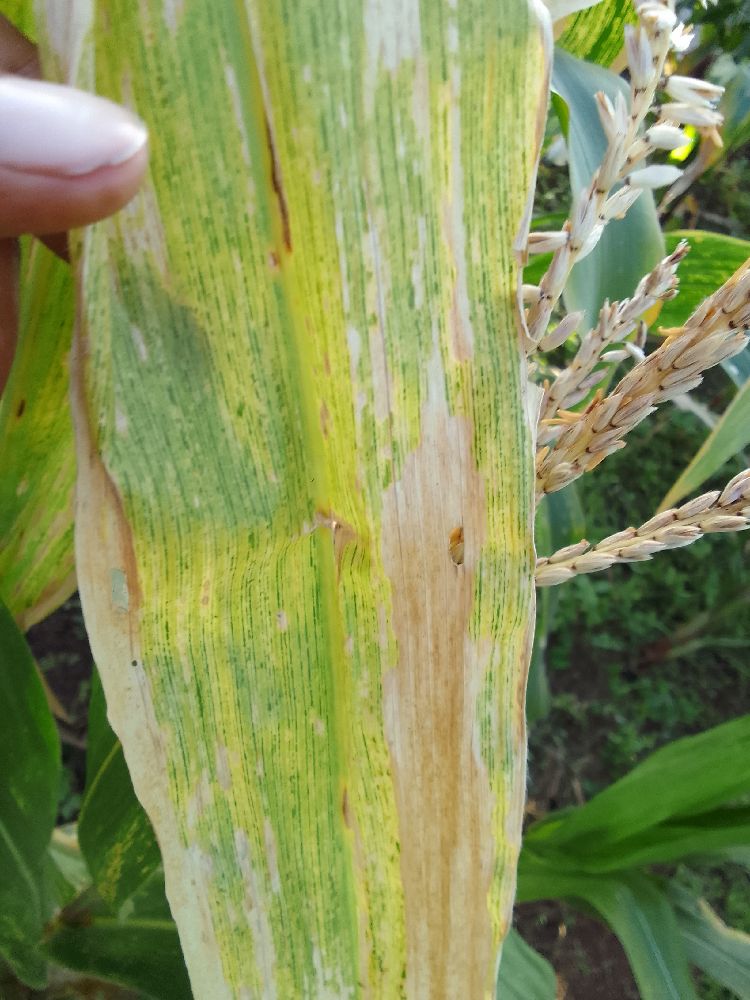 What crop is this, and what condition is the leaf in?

maize, maize lethal necrosis
